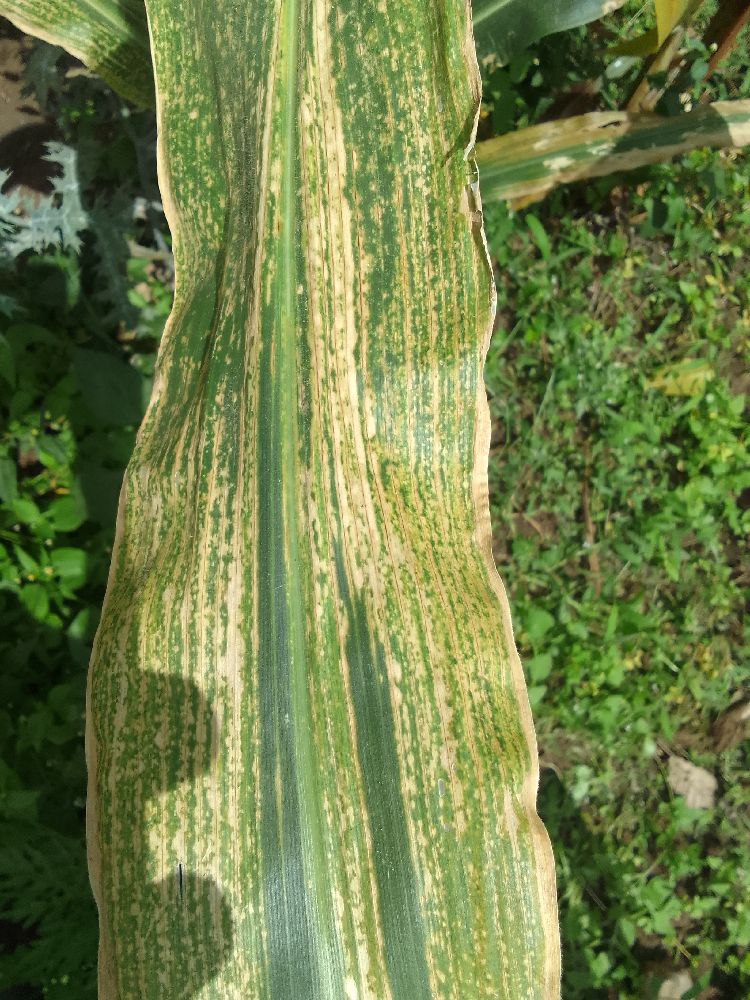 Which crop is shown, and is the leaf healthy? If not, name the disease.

maize, maize lethal necrosis
